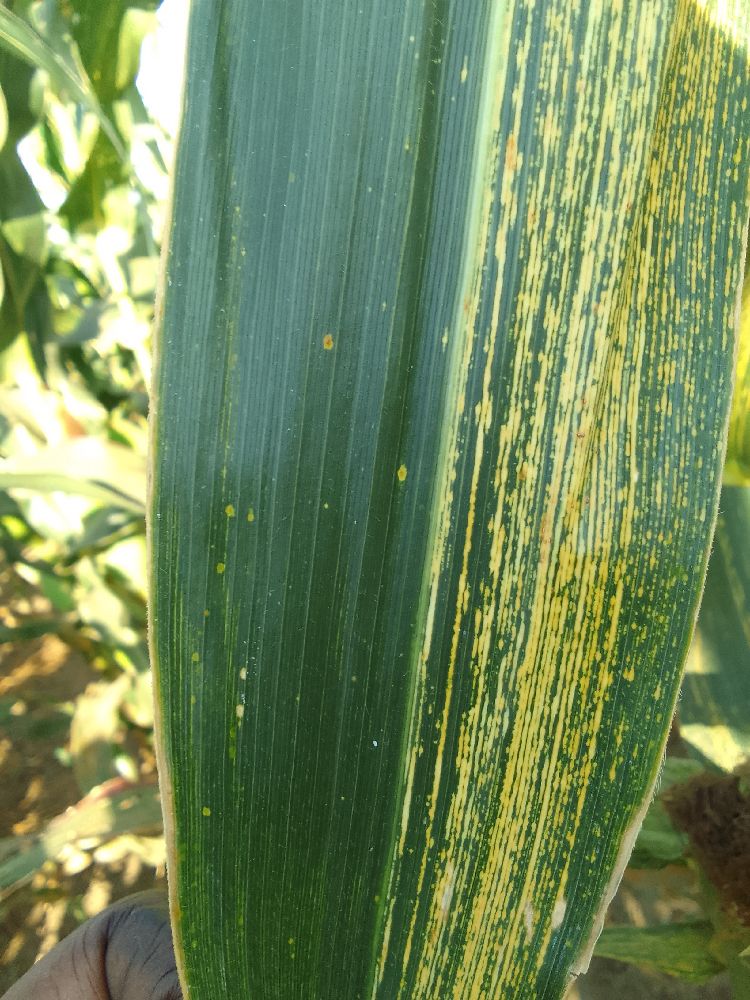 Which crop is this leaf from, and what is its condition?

maize, maize streak virus
